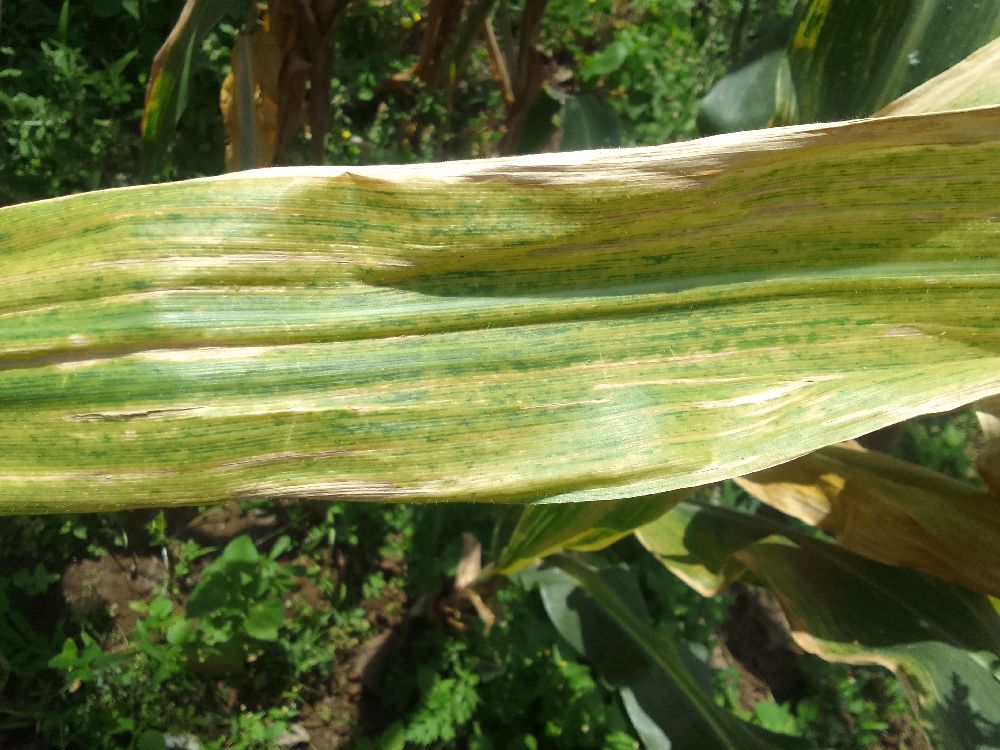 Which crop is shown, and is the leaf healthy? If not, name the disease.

maize, maize lethal necrosis
